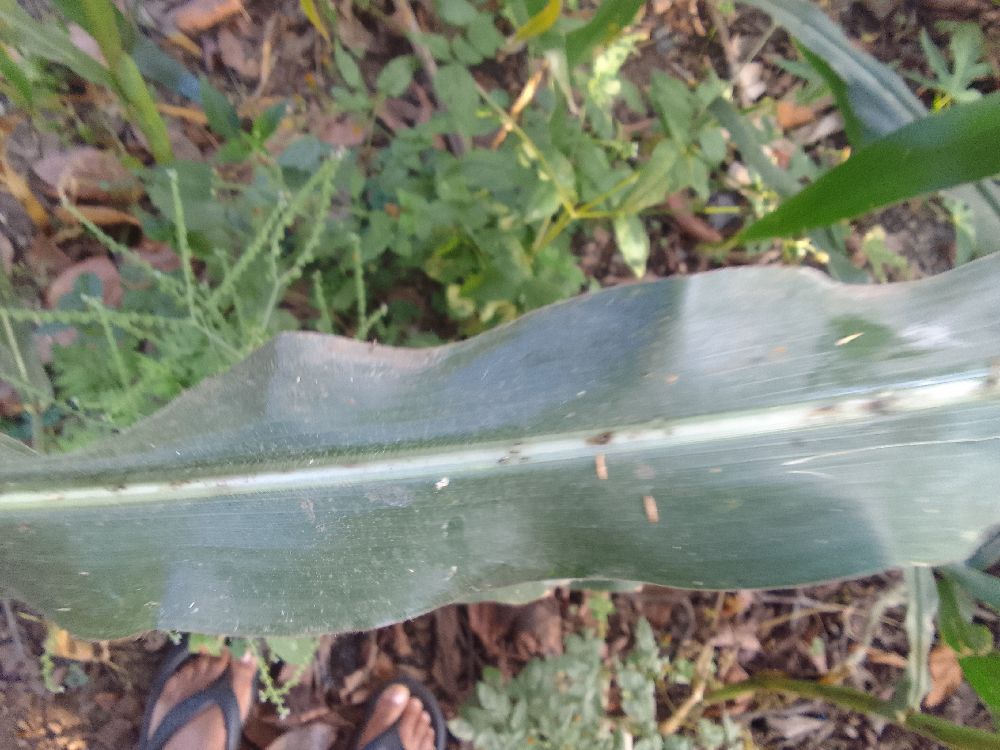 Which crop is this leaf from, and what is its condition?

maize, healthy
